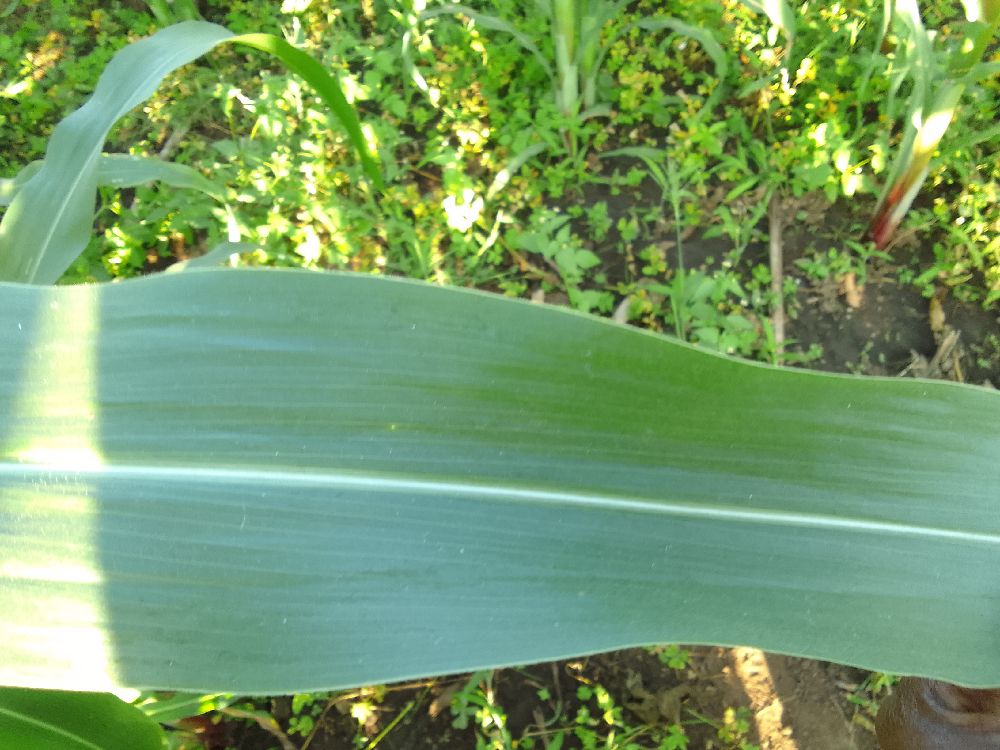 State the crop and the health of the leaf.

maize, healthy
